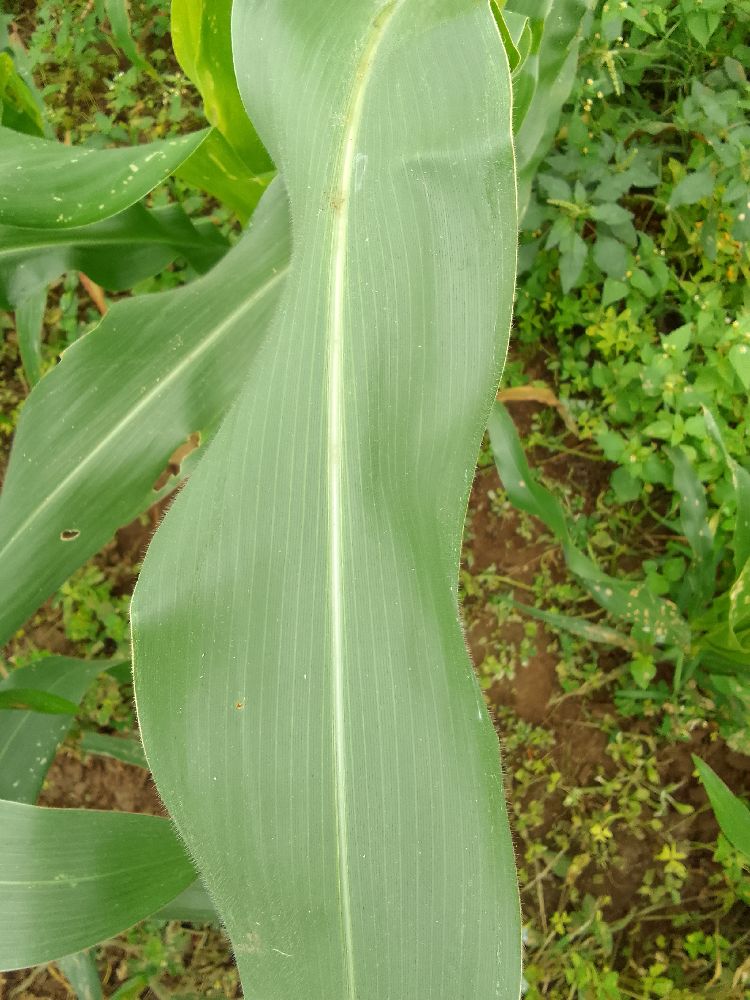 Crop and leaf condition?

maize, healthy
